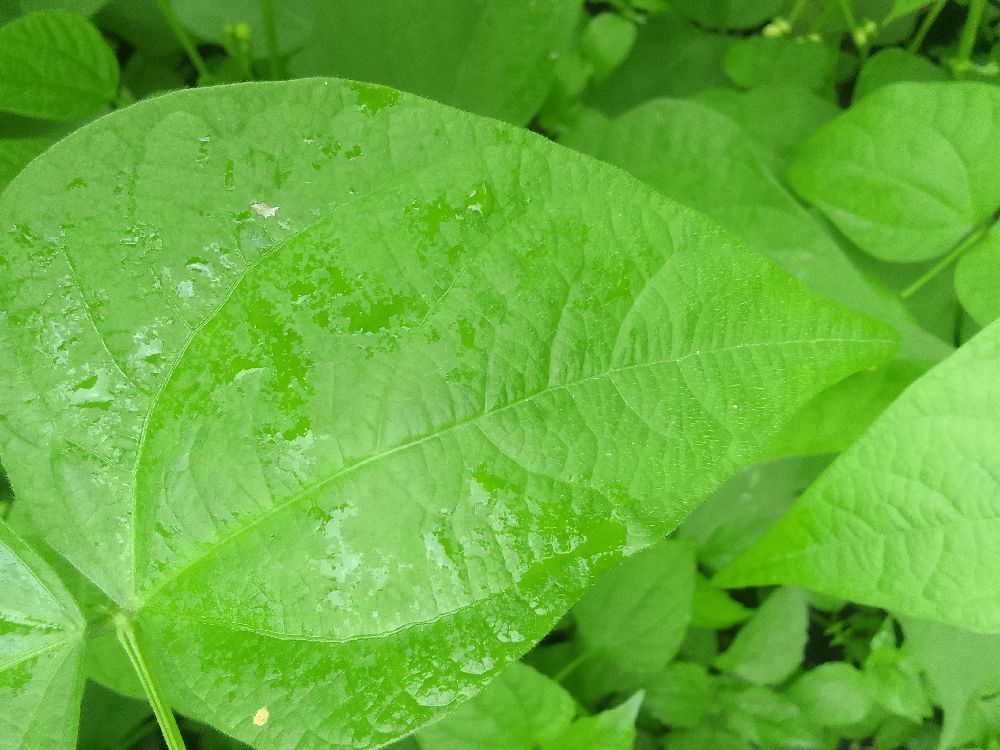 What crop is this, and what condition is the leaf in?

common bean, healthy
